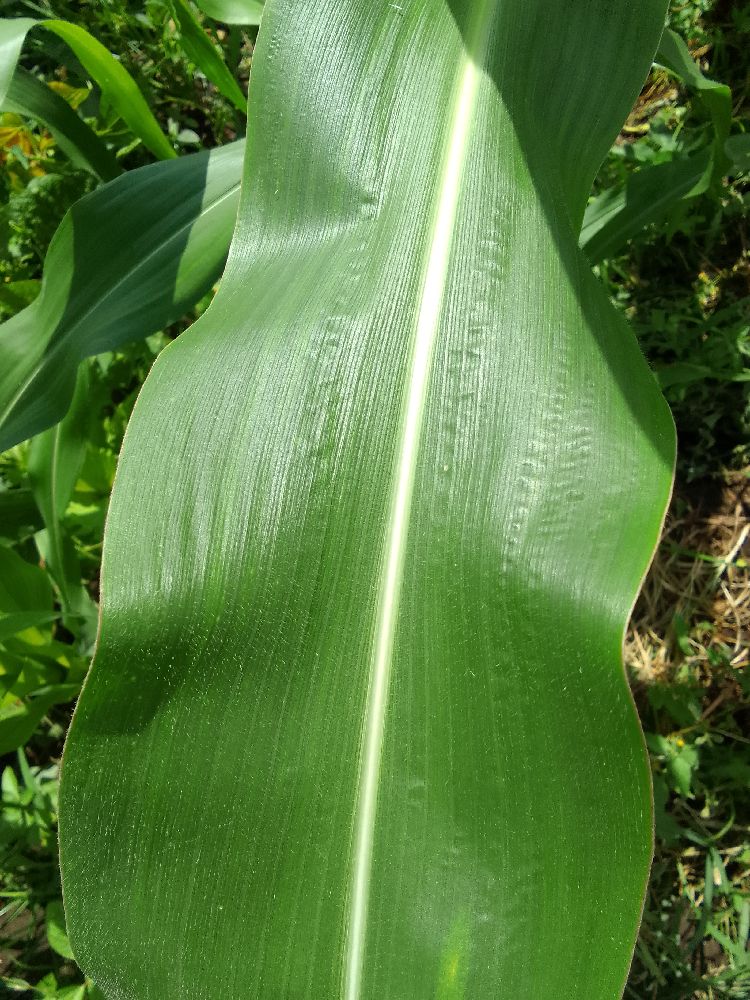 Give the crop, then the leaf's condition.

maize, healthy
